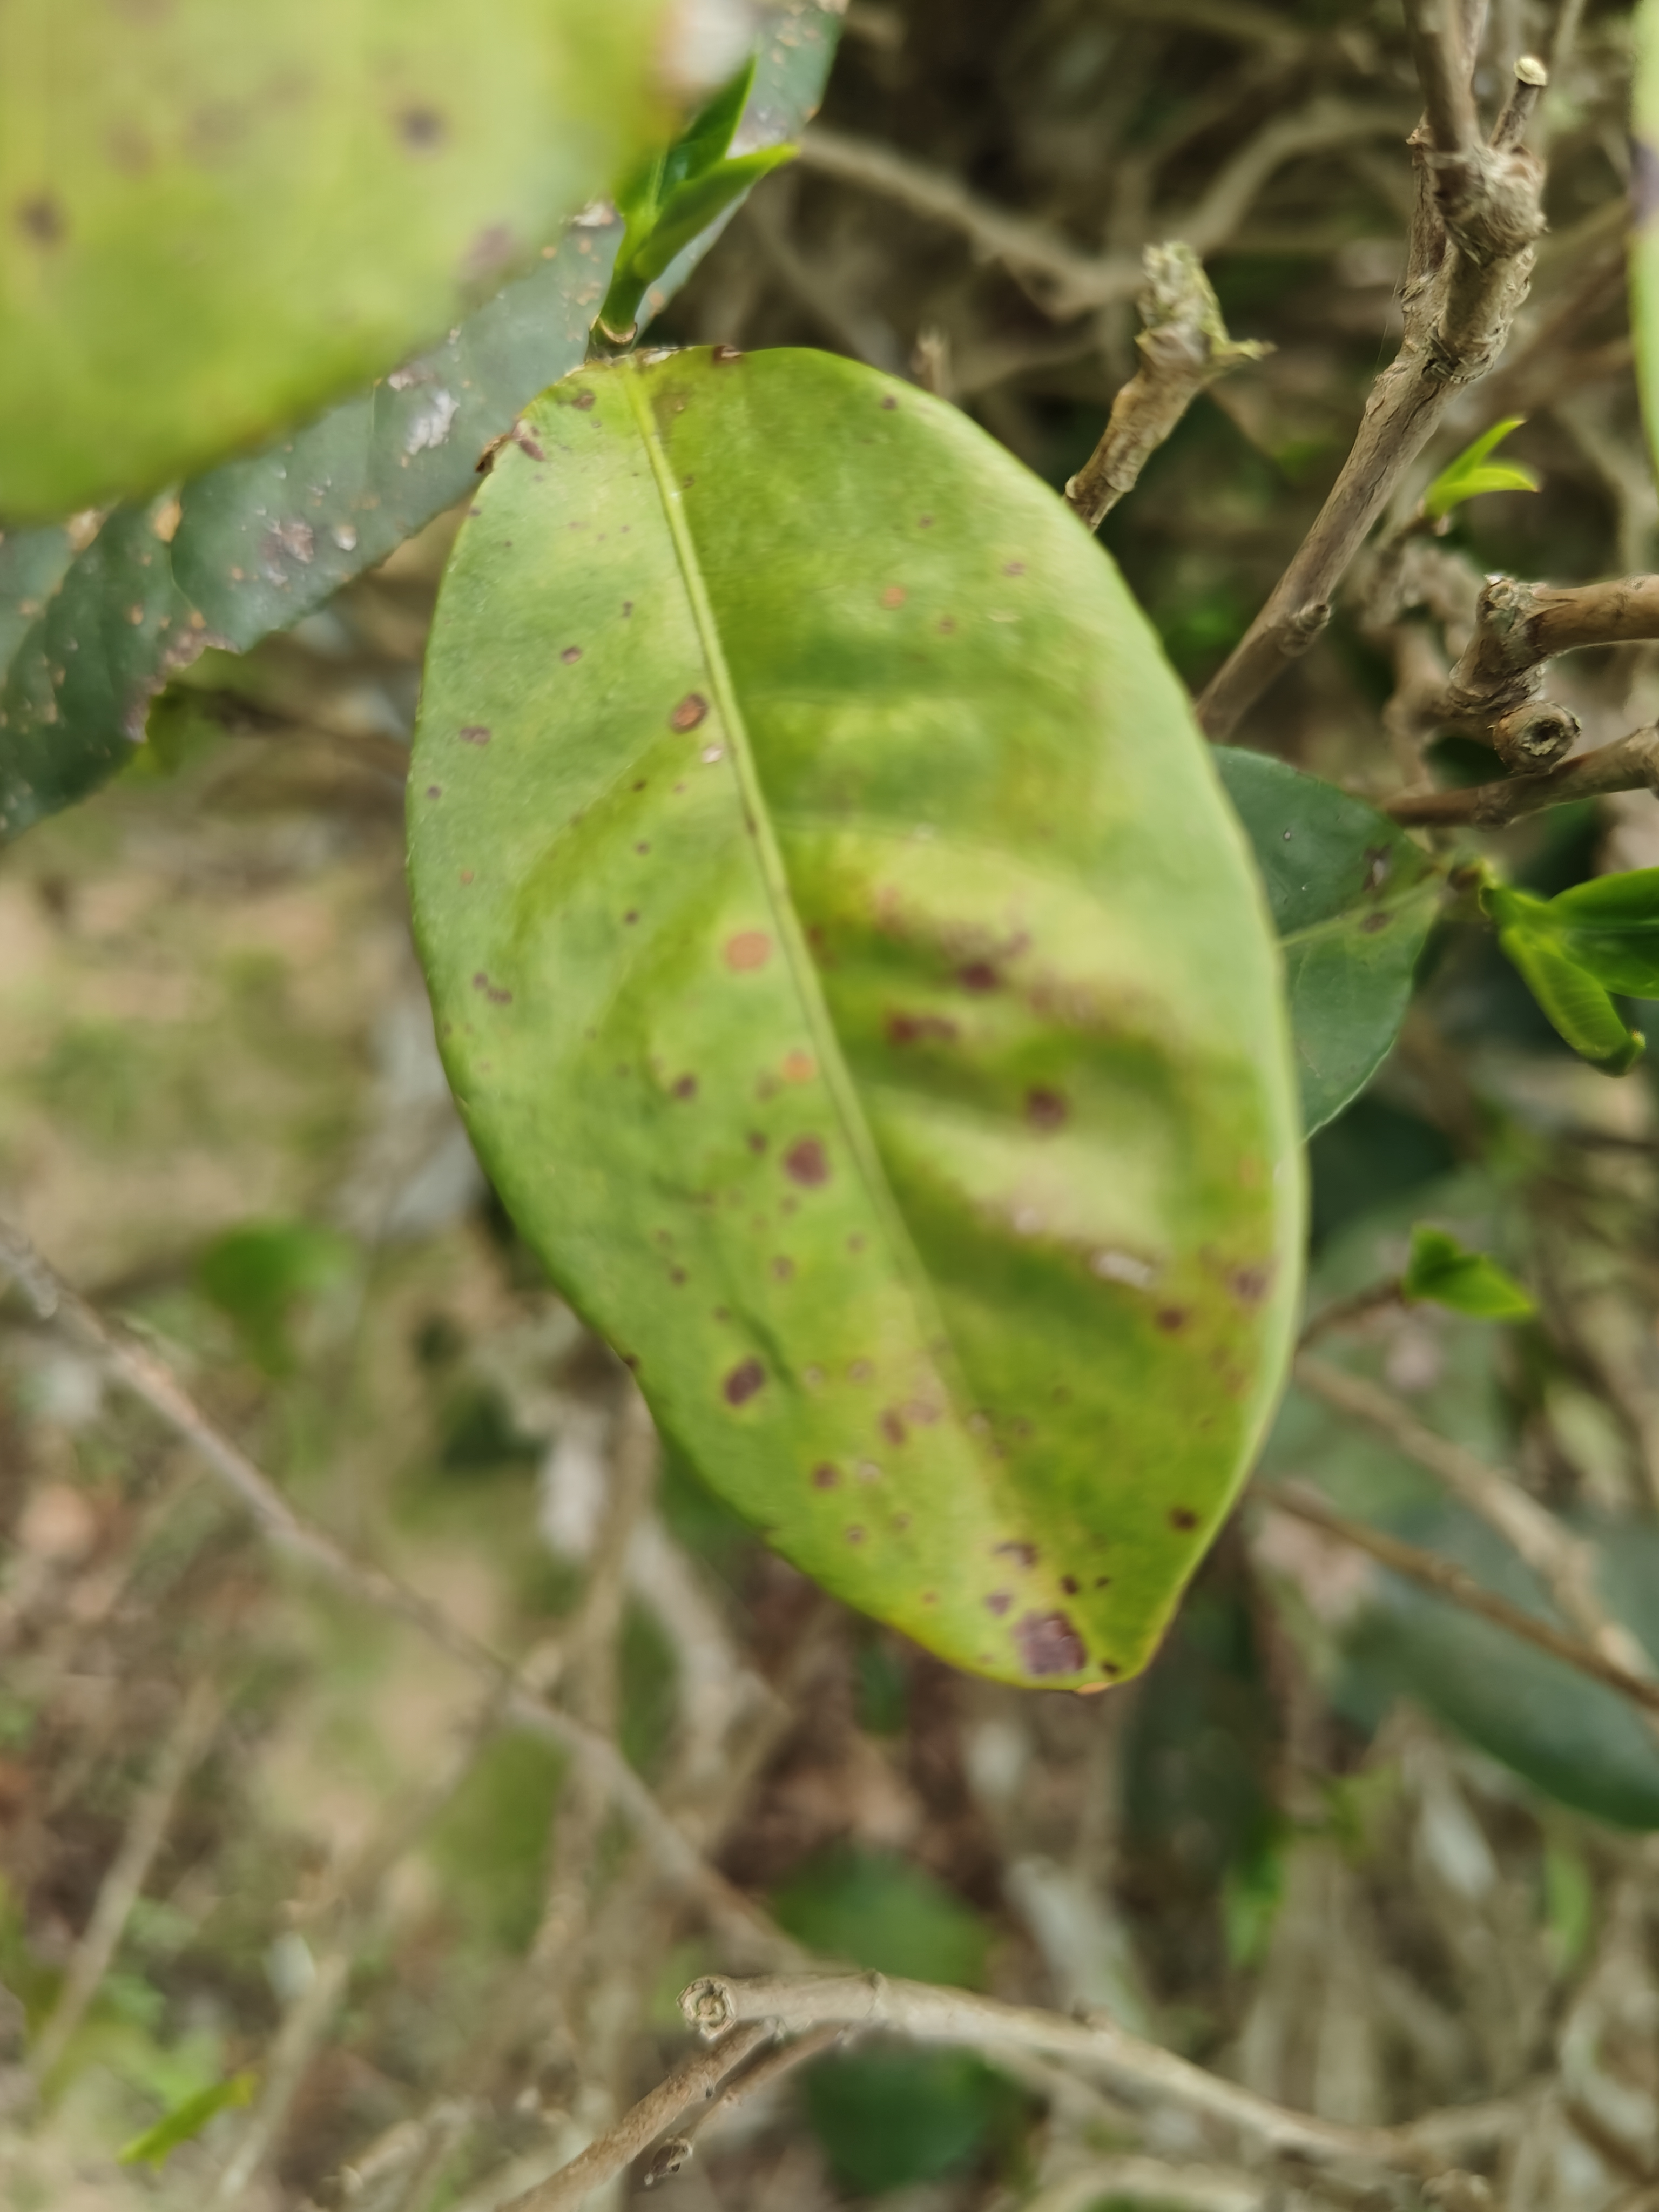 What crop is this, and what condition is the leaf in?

tea, red rust
